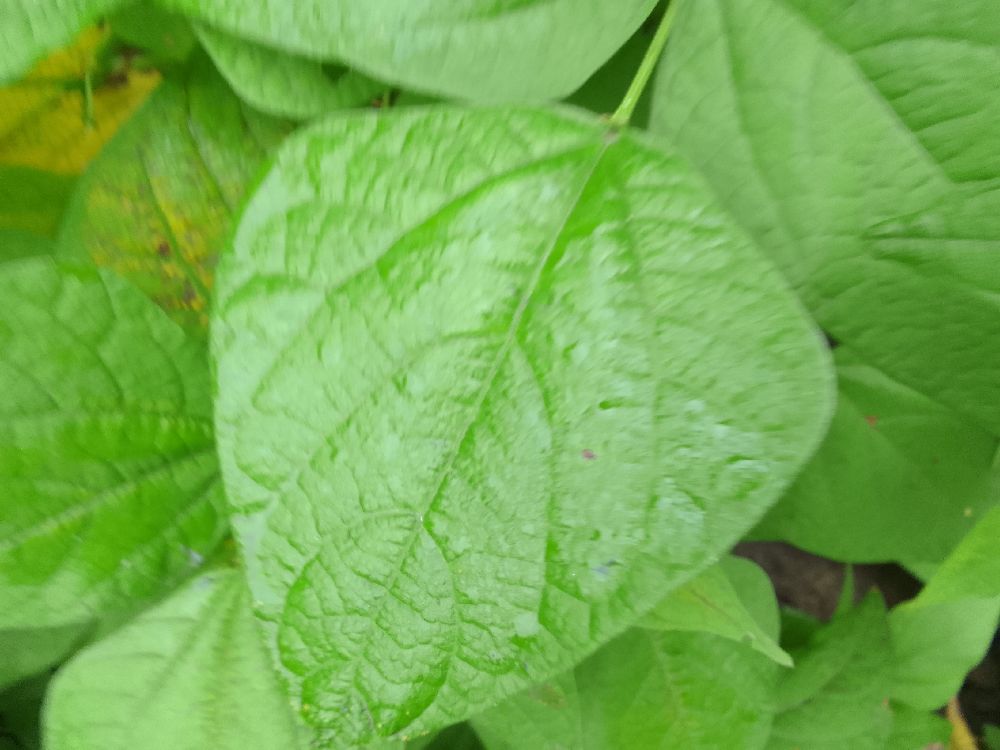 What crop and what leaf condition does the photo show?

common bean, healthy
